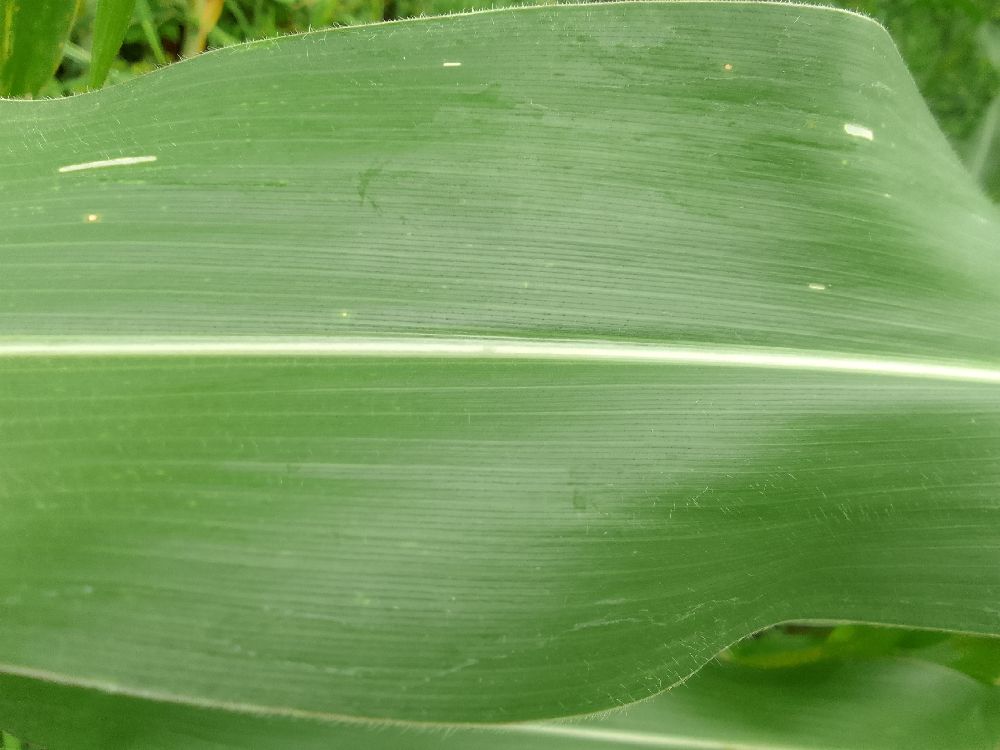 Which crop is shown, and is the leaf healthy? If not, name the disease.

maize, healthy
